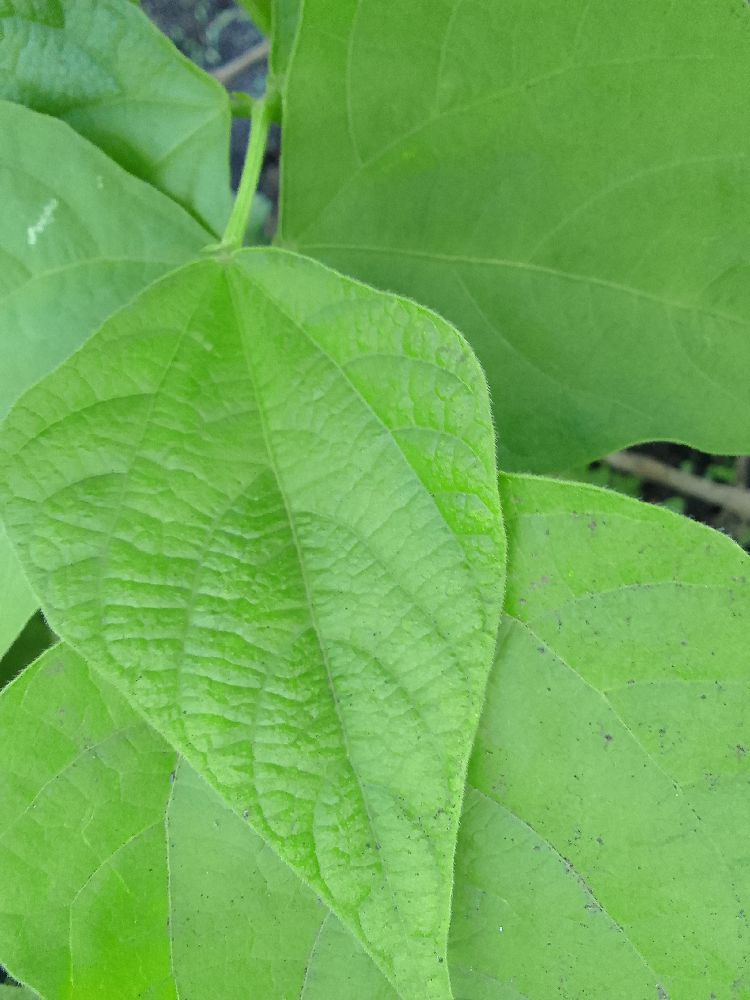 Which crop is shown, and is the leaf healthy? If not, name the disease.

common bean, healthy
